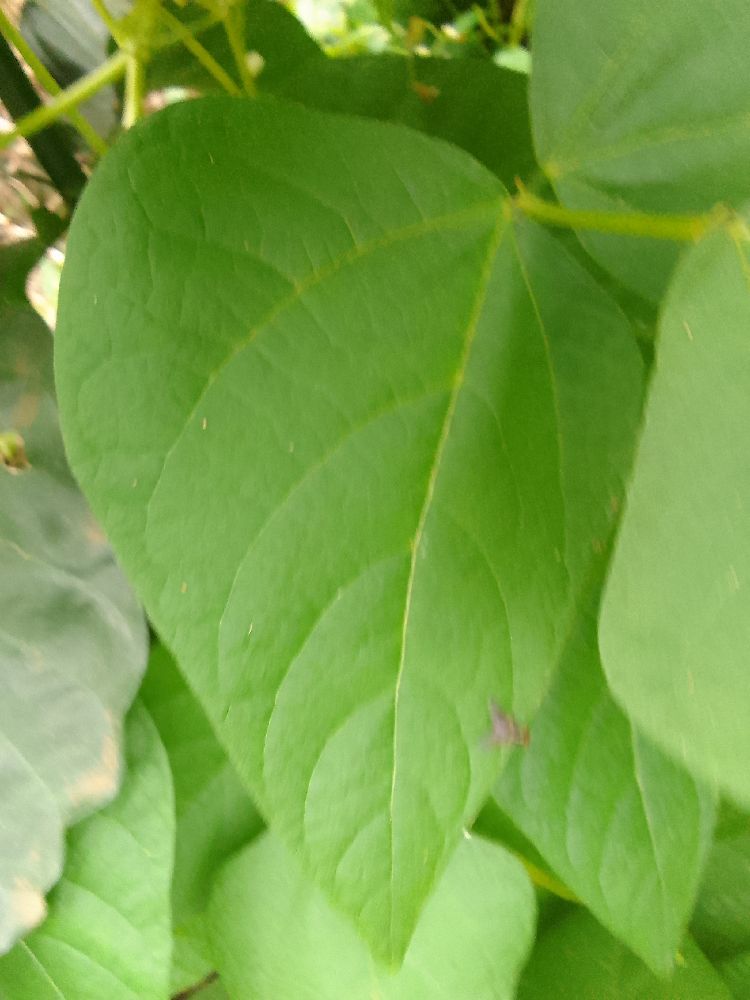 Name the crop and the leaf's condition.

common bean, healthy
